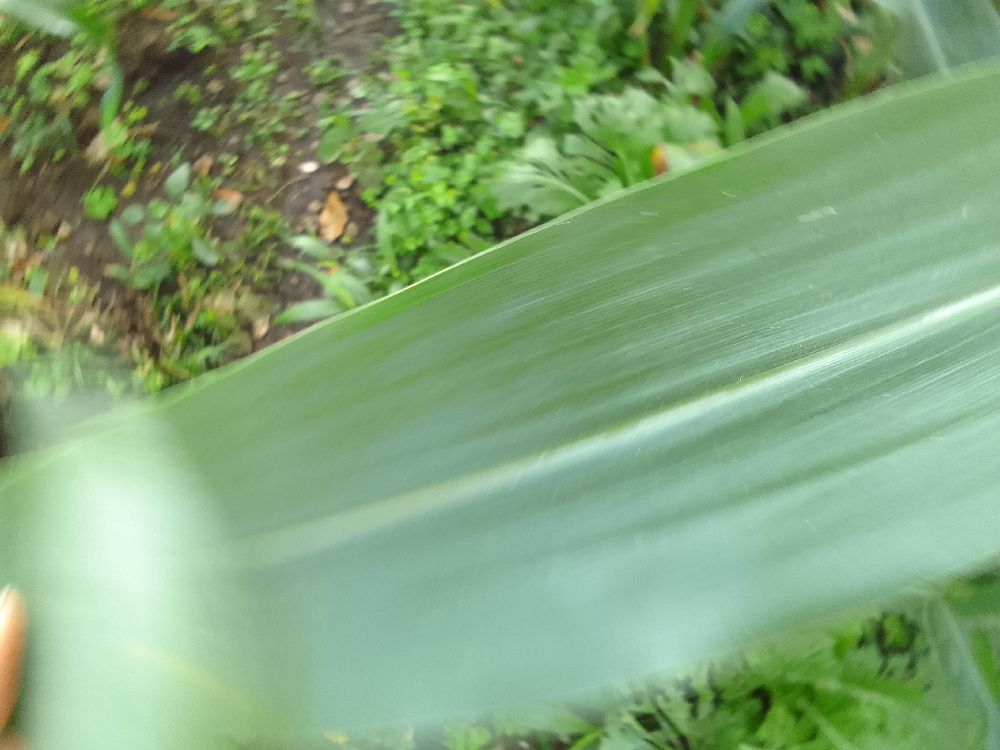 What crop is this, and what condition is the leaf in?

maize, healthy
